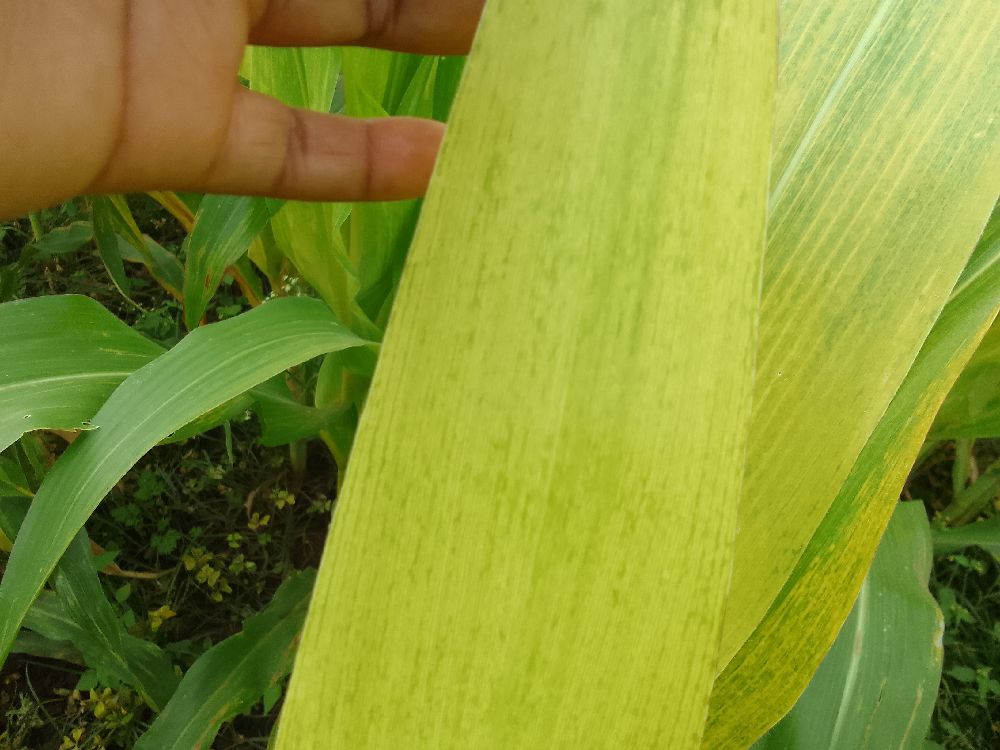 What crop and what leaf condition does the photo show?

maize, maize lethal necrosis
